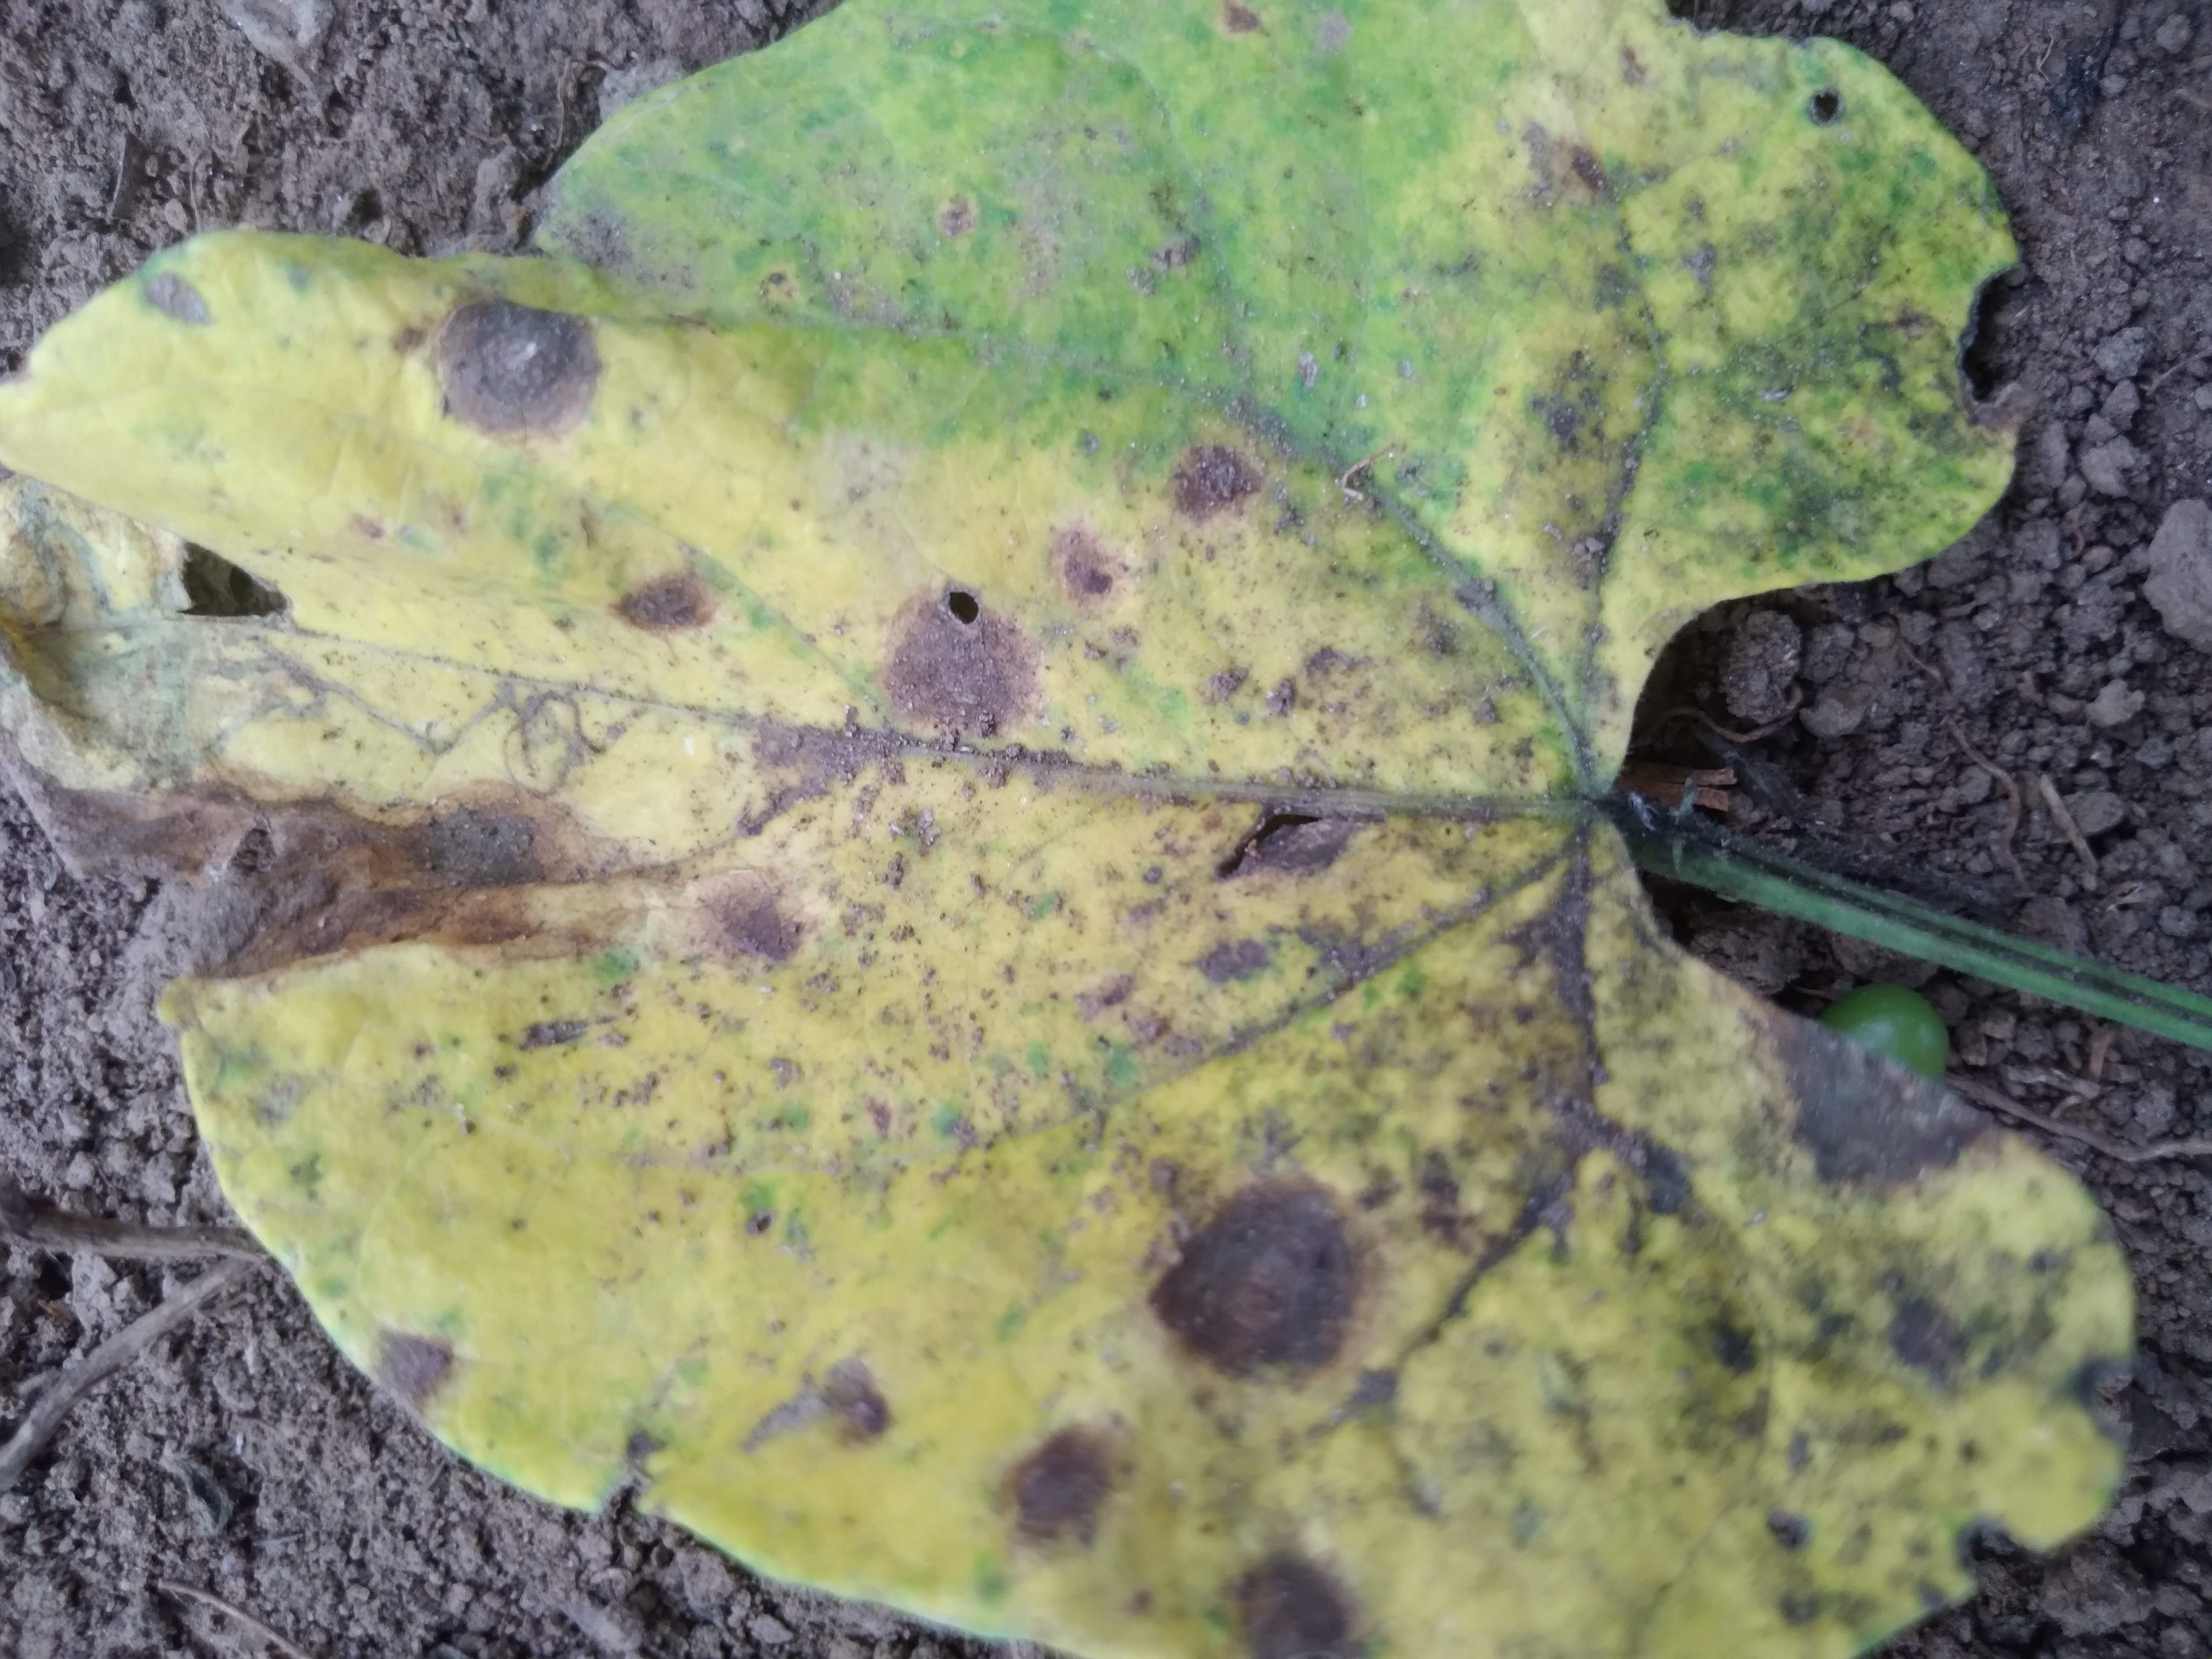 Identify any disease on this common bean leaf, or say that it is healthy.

rust
